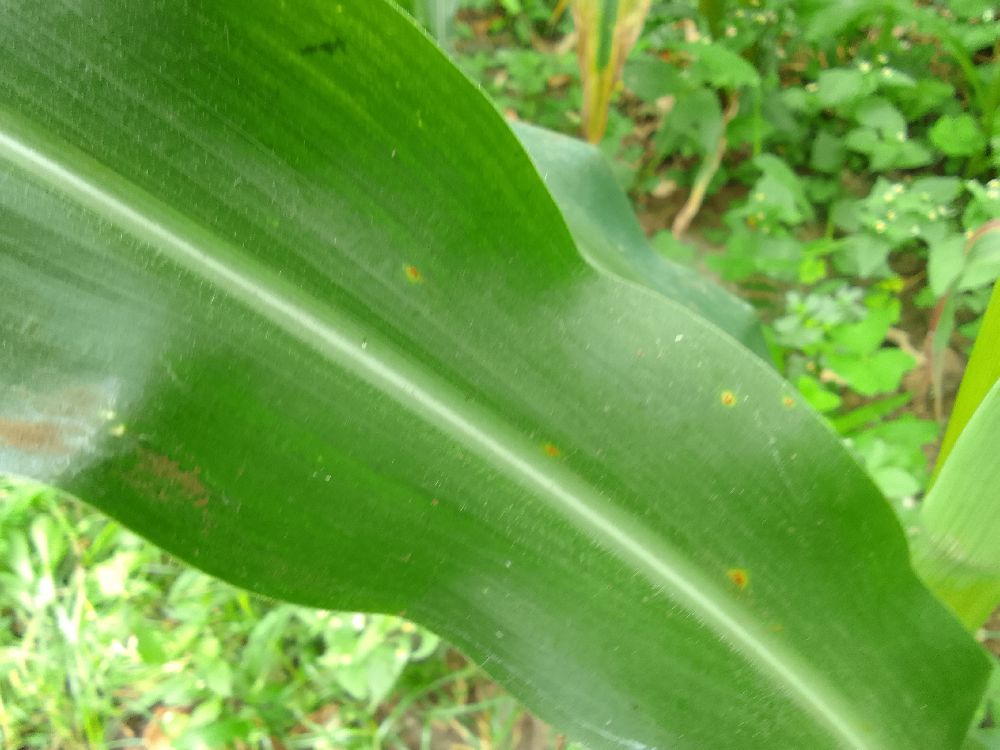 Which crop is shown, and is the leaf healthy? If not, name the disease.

maize, healthy
